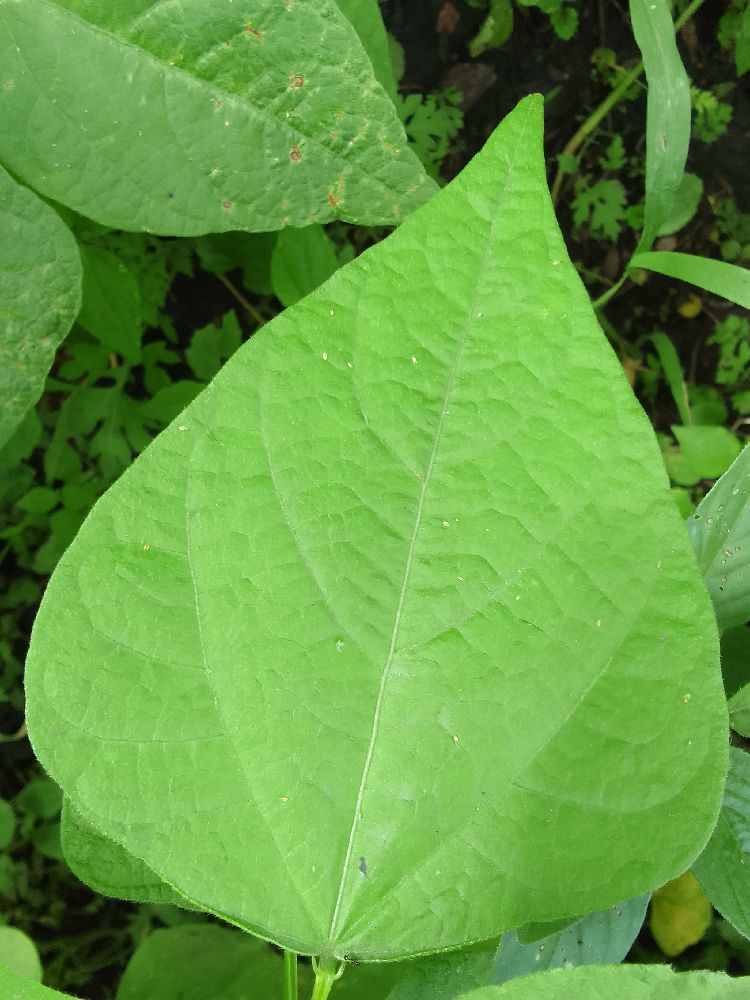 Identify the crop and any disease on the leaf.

common bean, healthy
